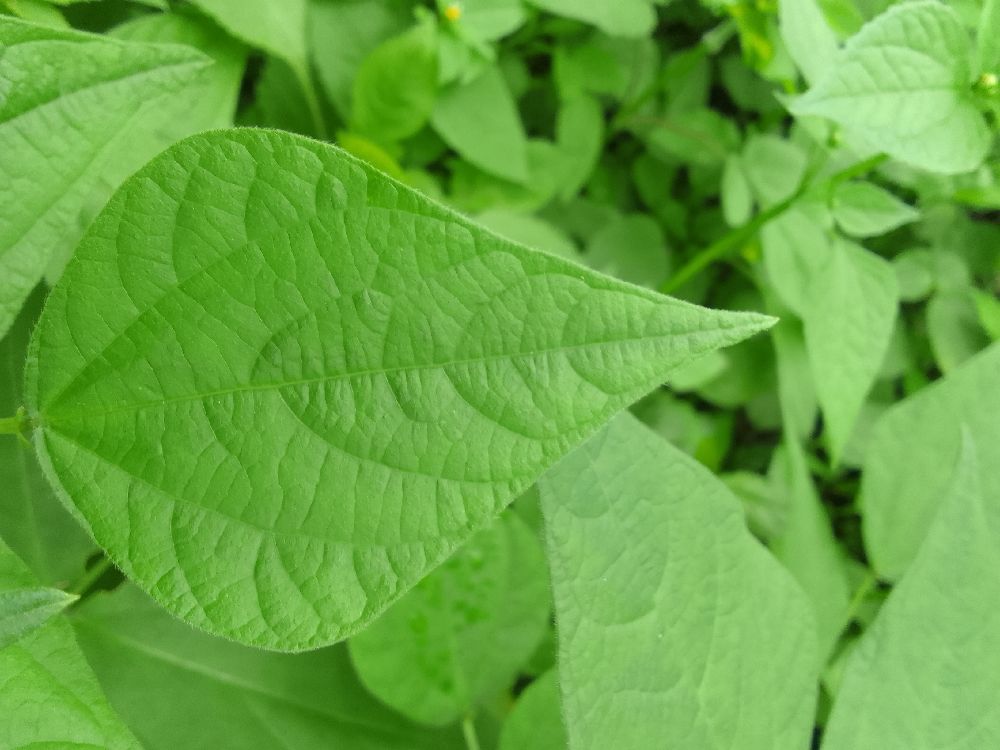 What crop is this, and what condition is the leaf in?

common bean, healthy
